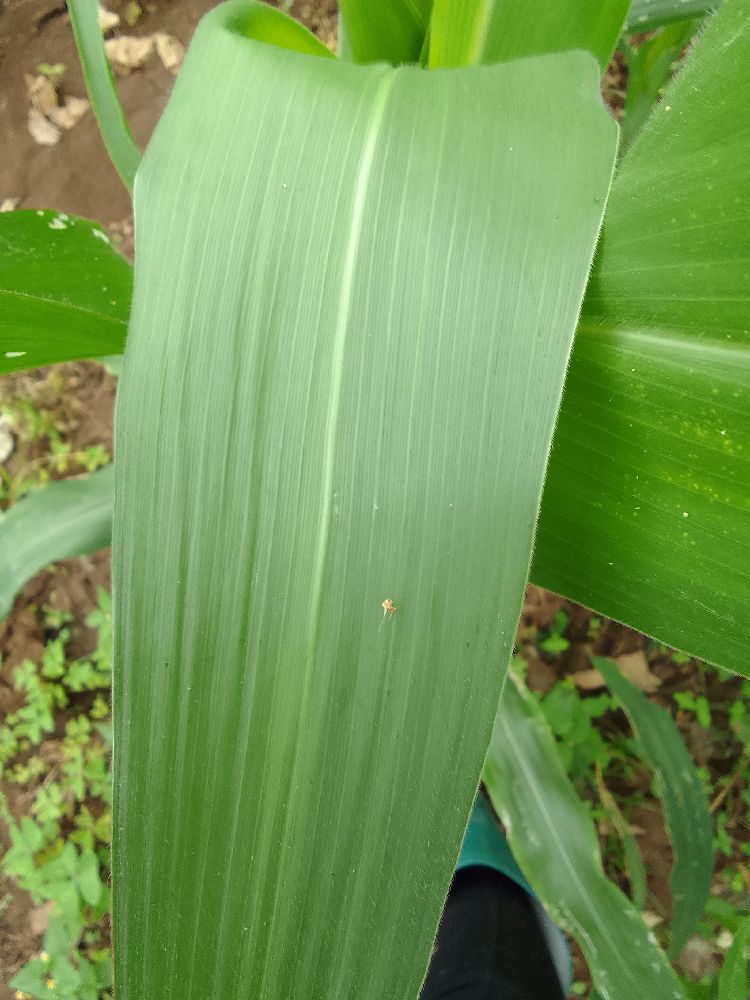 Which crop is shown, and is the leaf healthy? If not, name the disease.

maize, healthy
